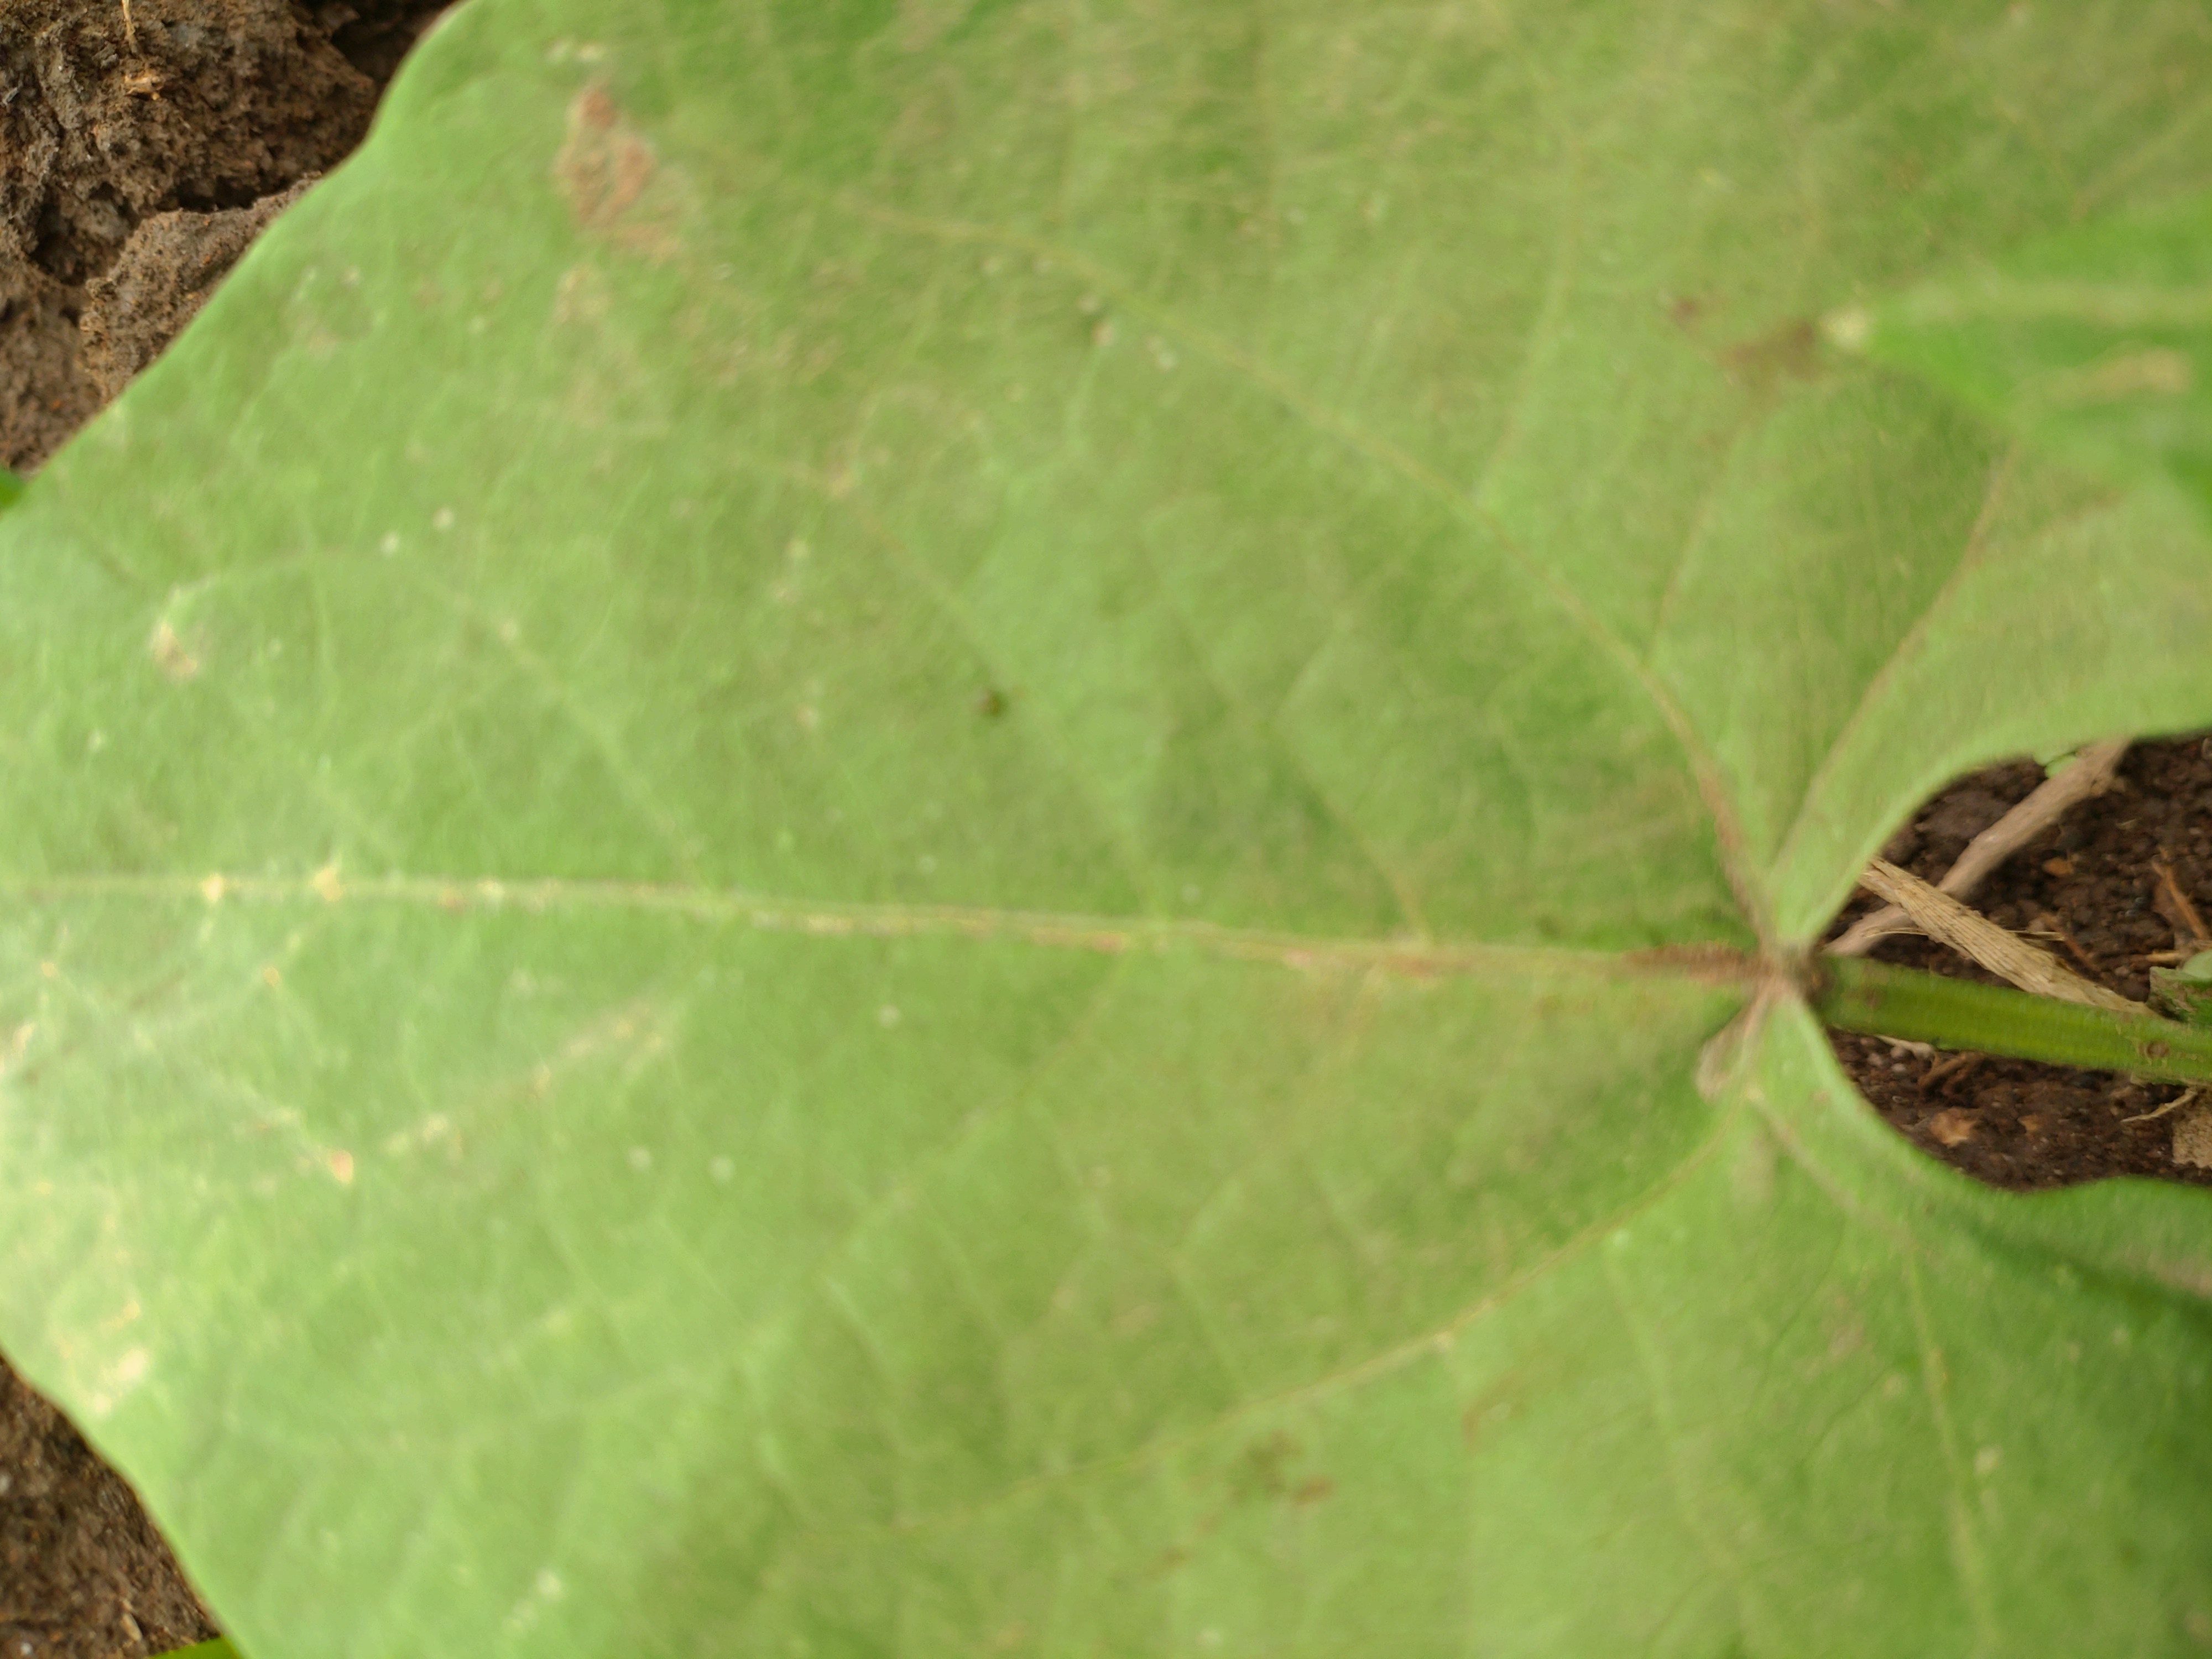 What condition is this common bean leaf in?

healthy
